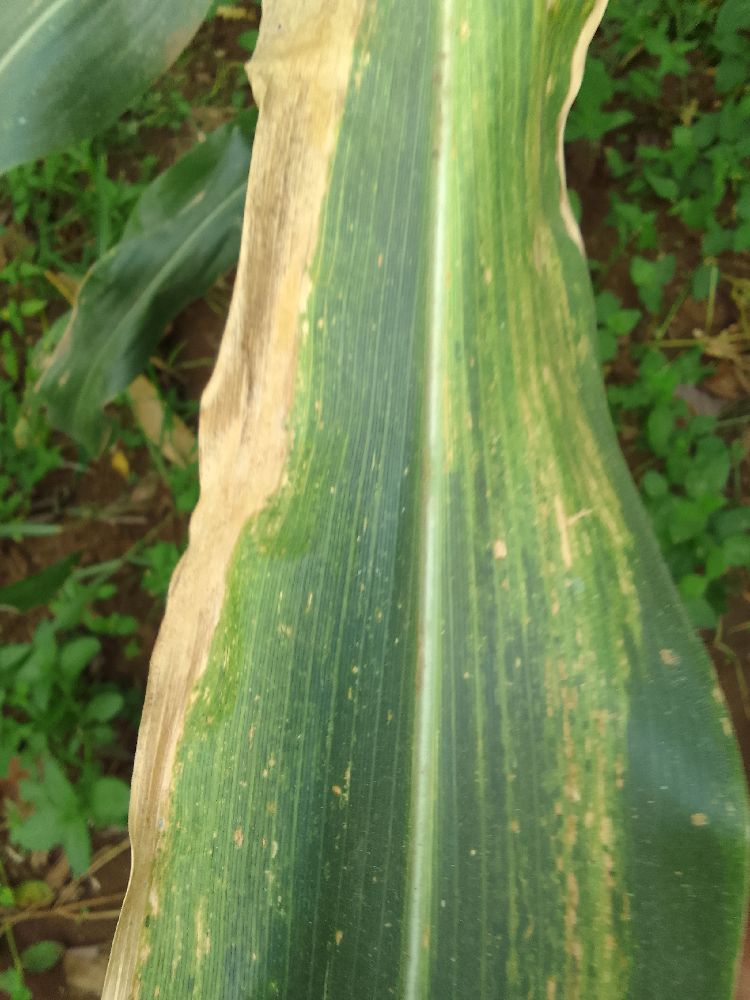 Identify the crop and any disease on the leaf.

maize, maize lethal necrosis
